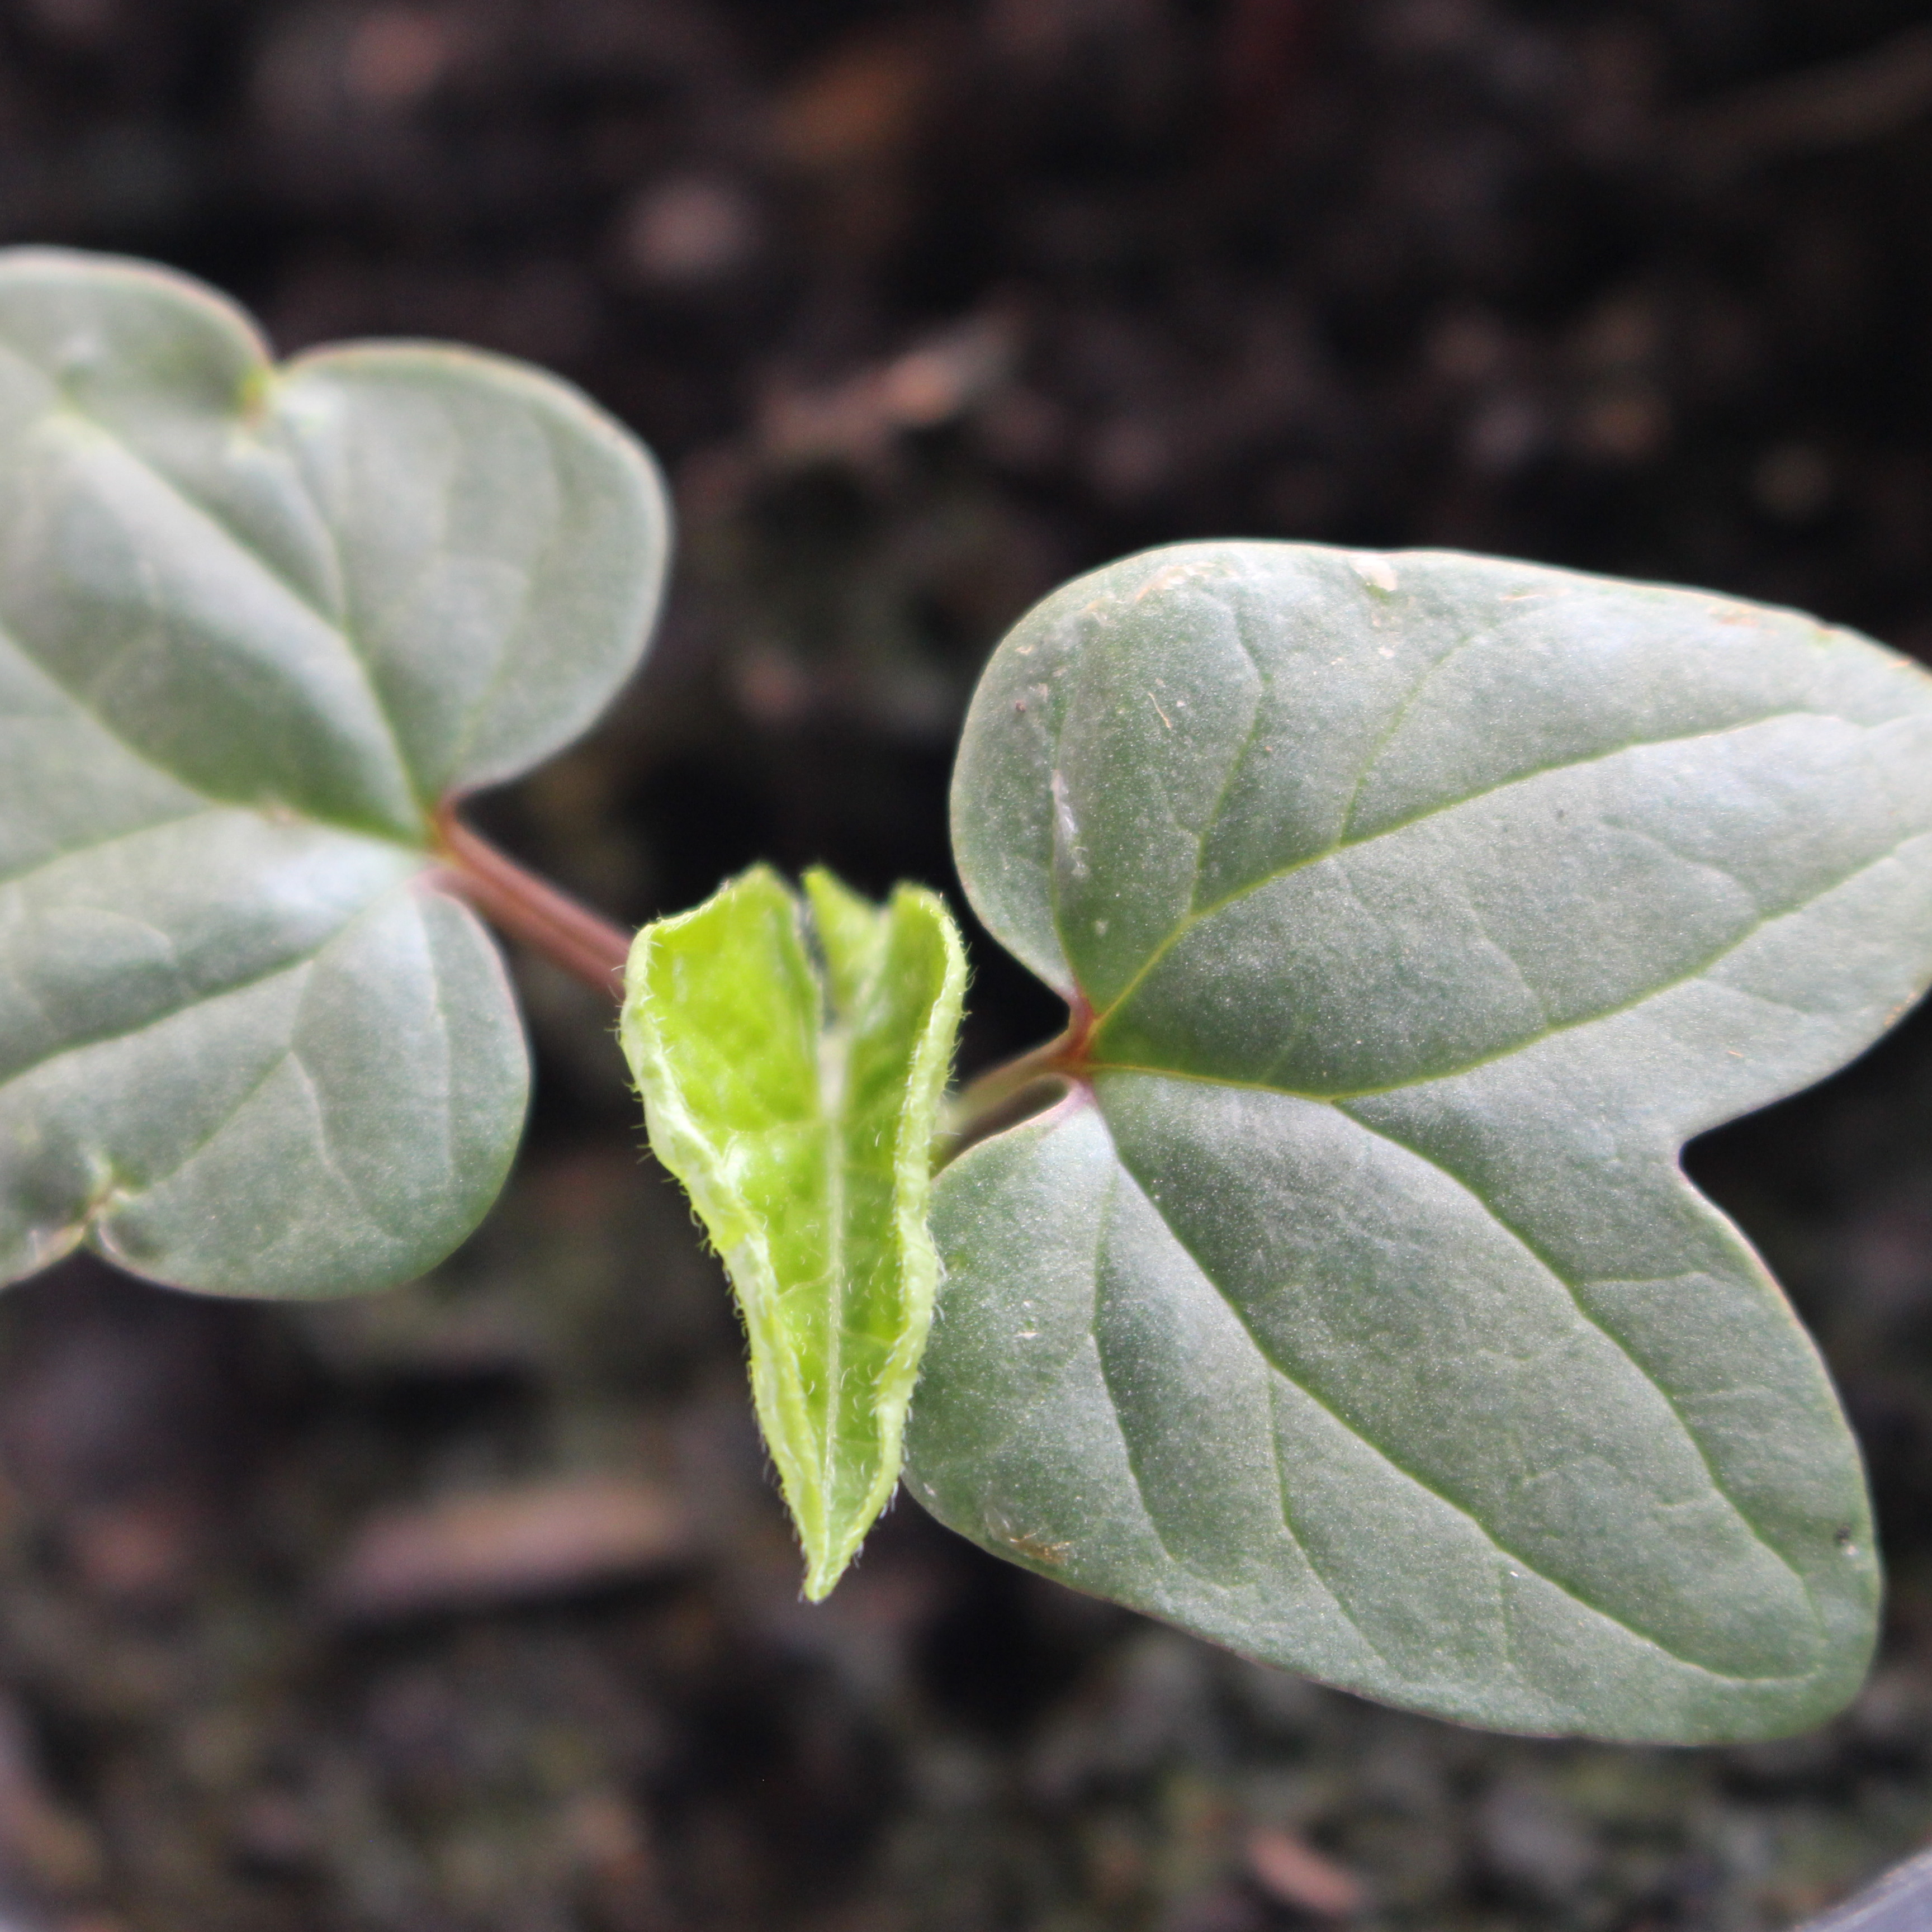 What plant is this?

Convolvulus arvensis
